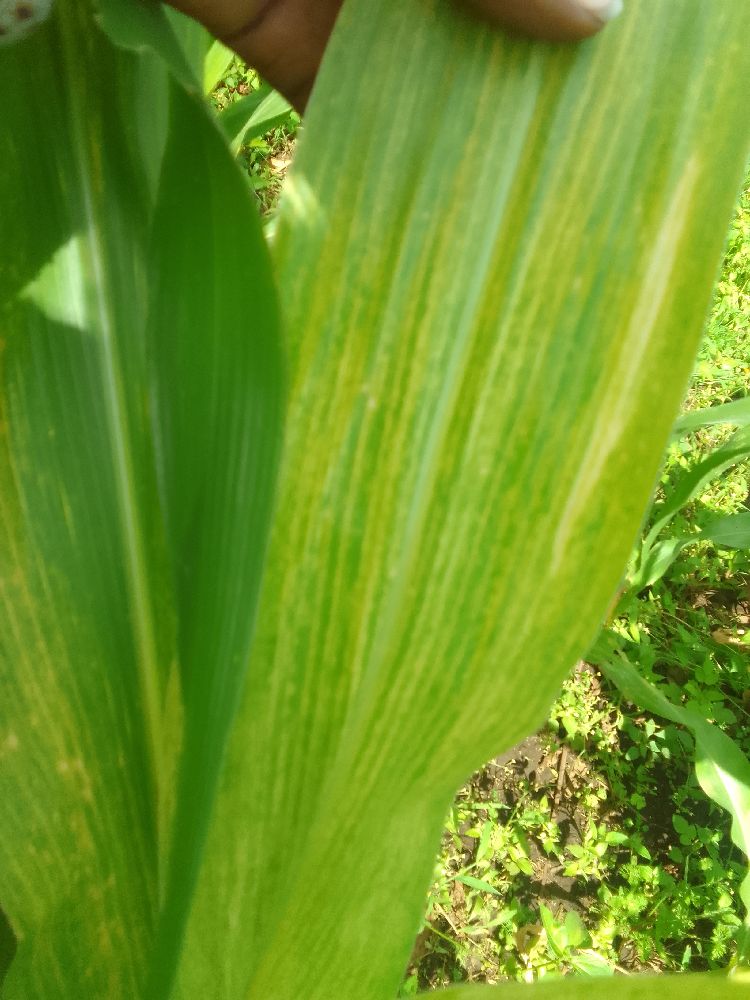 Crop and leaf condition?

maize, maize lethal necrosis
